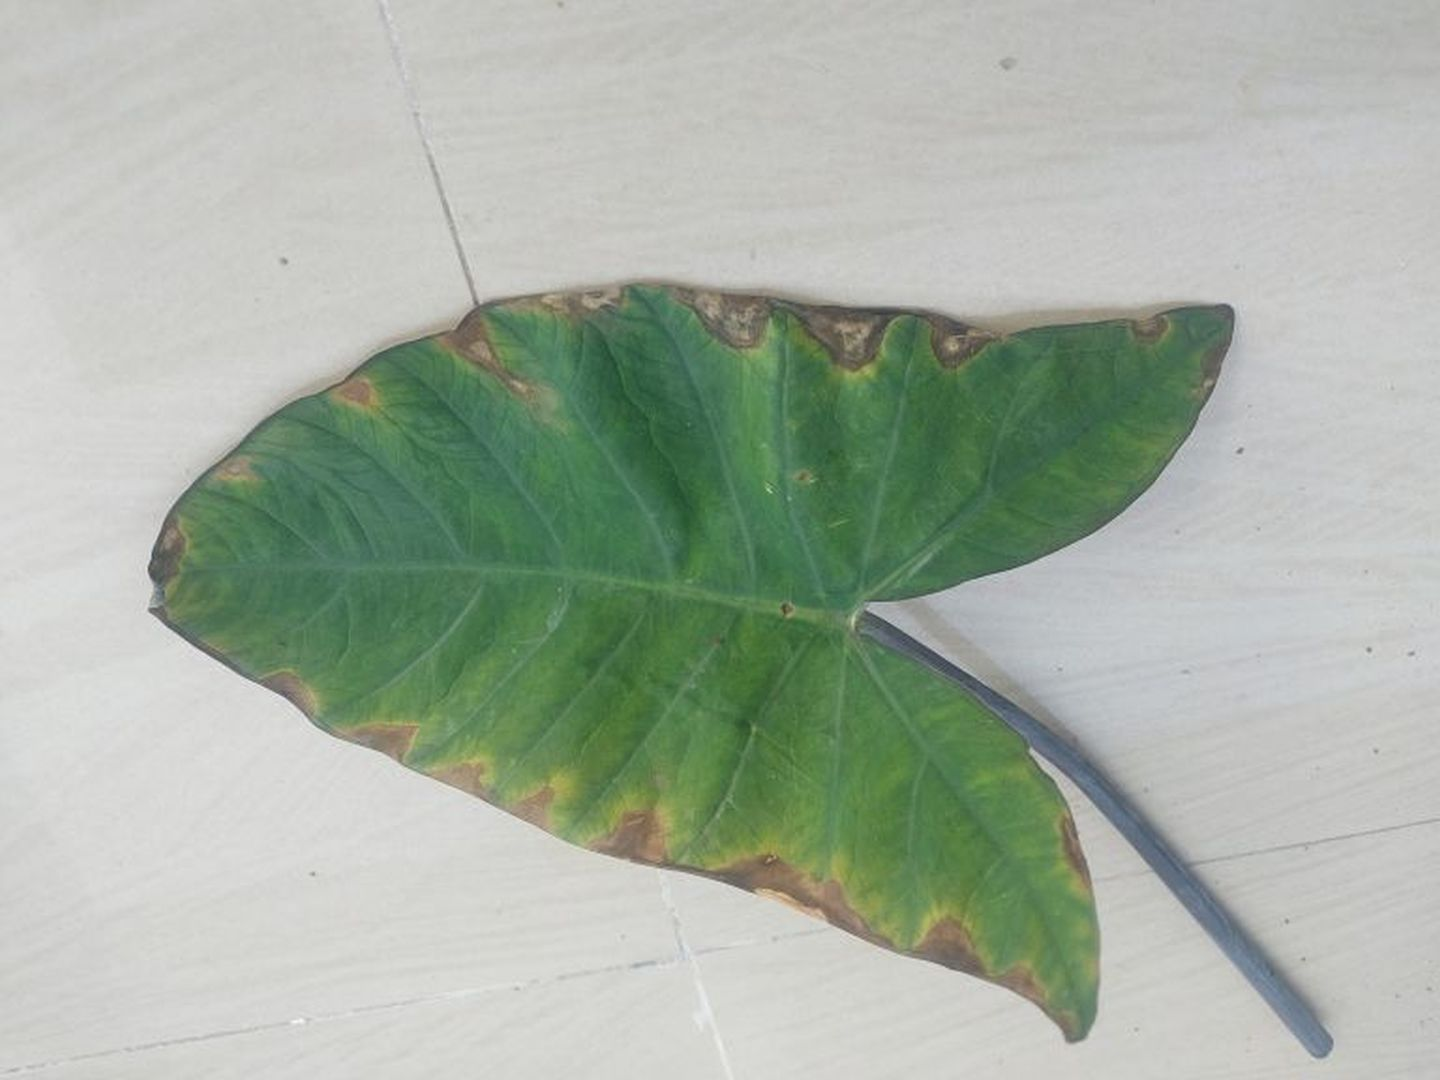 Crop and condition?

taro, leaf blight
